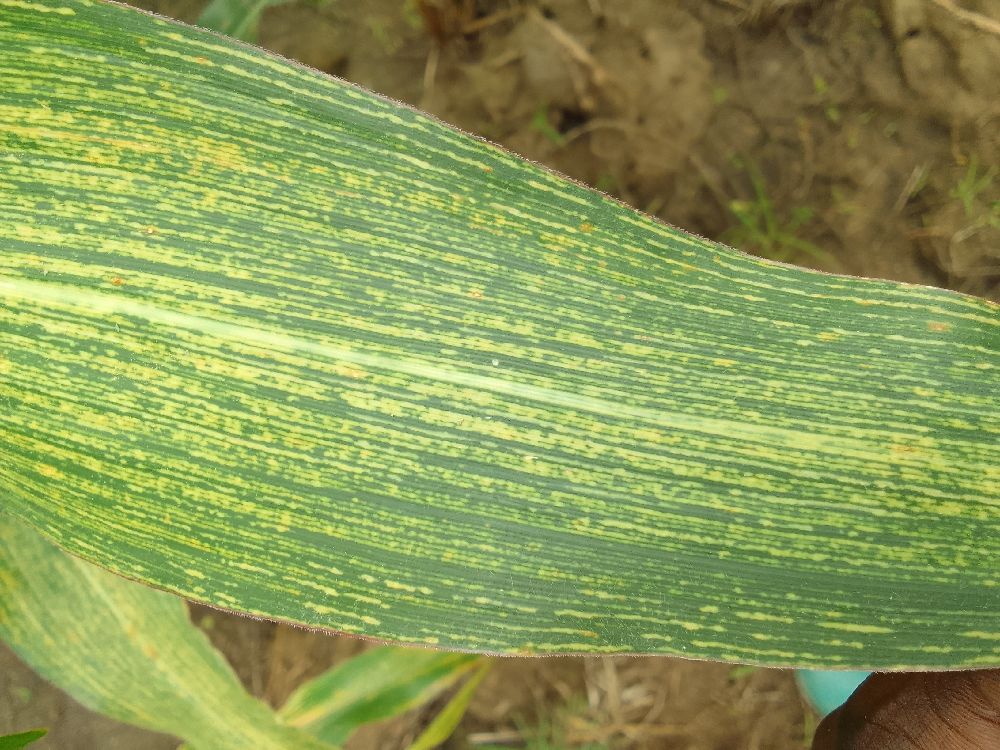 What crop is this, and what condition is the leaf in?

maize, maize streak virus
